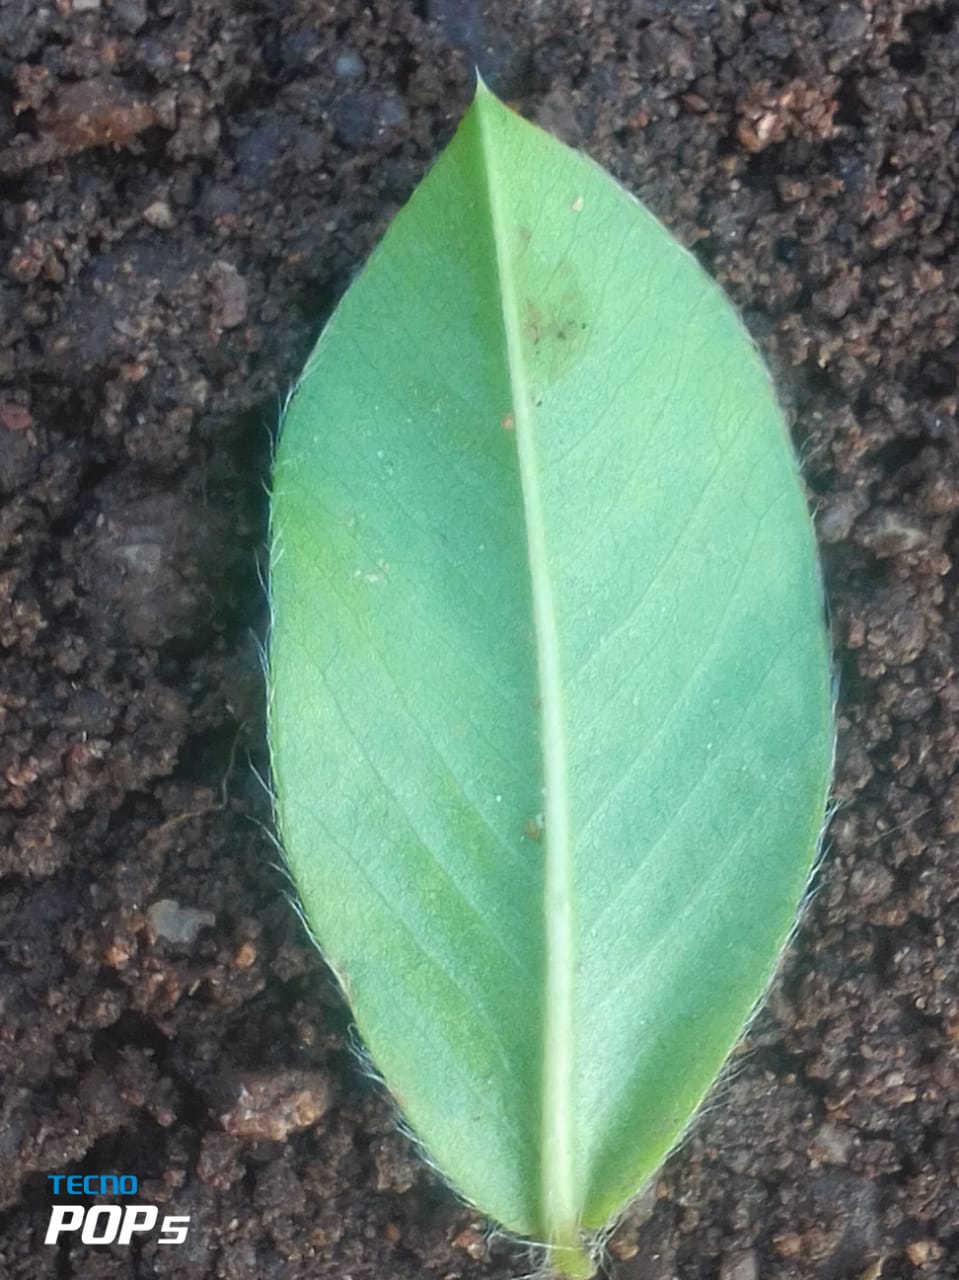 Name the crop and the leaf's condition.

peanut, healthy leaves
